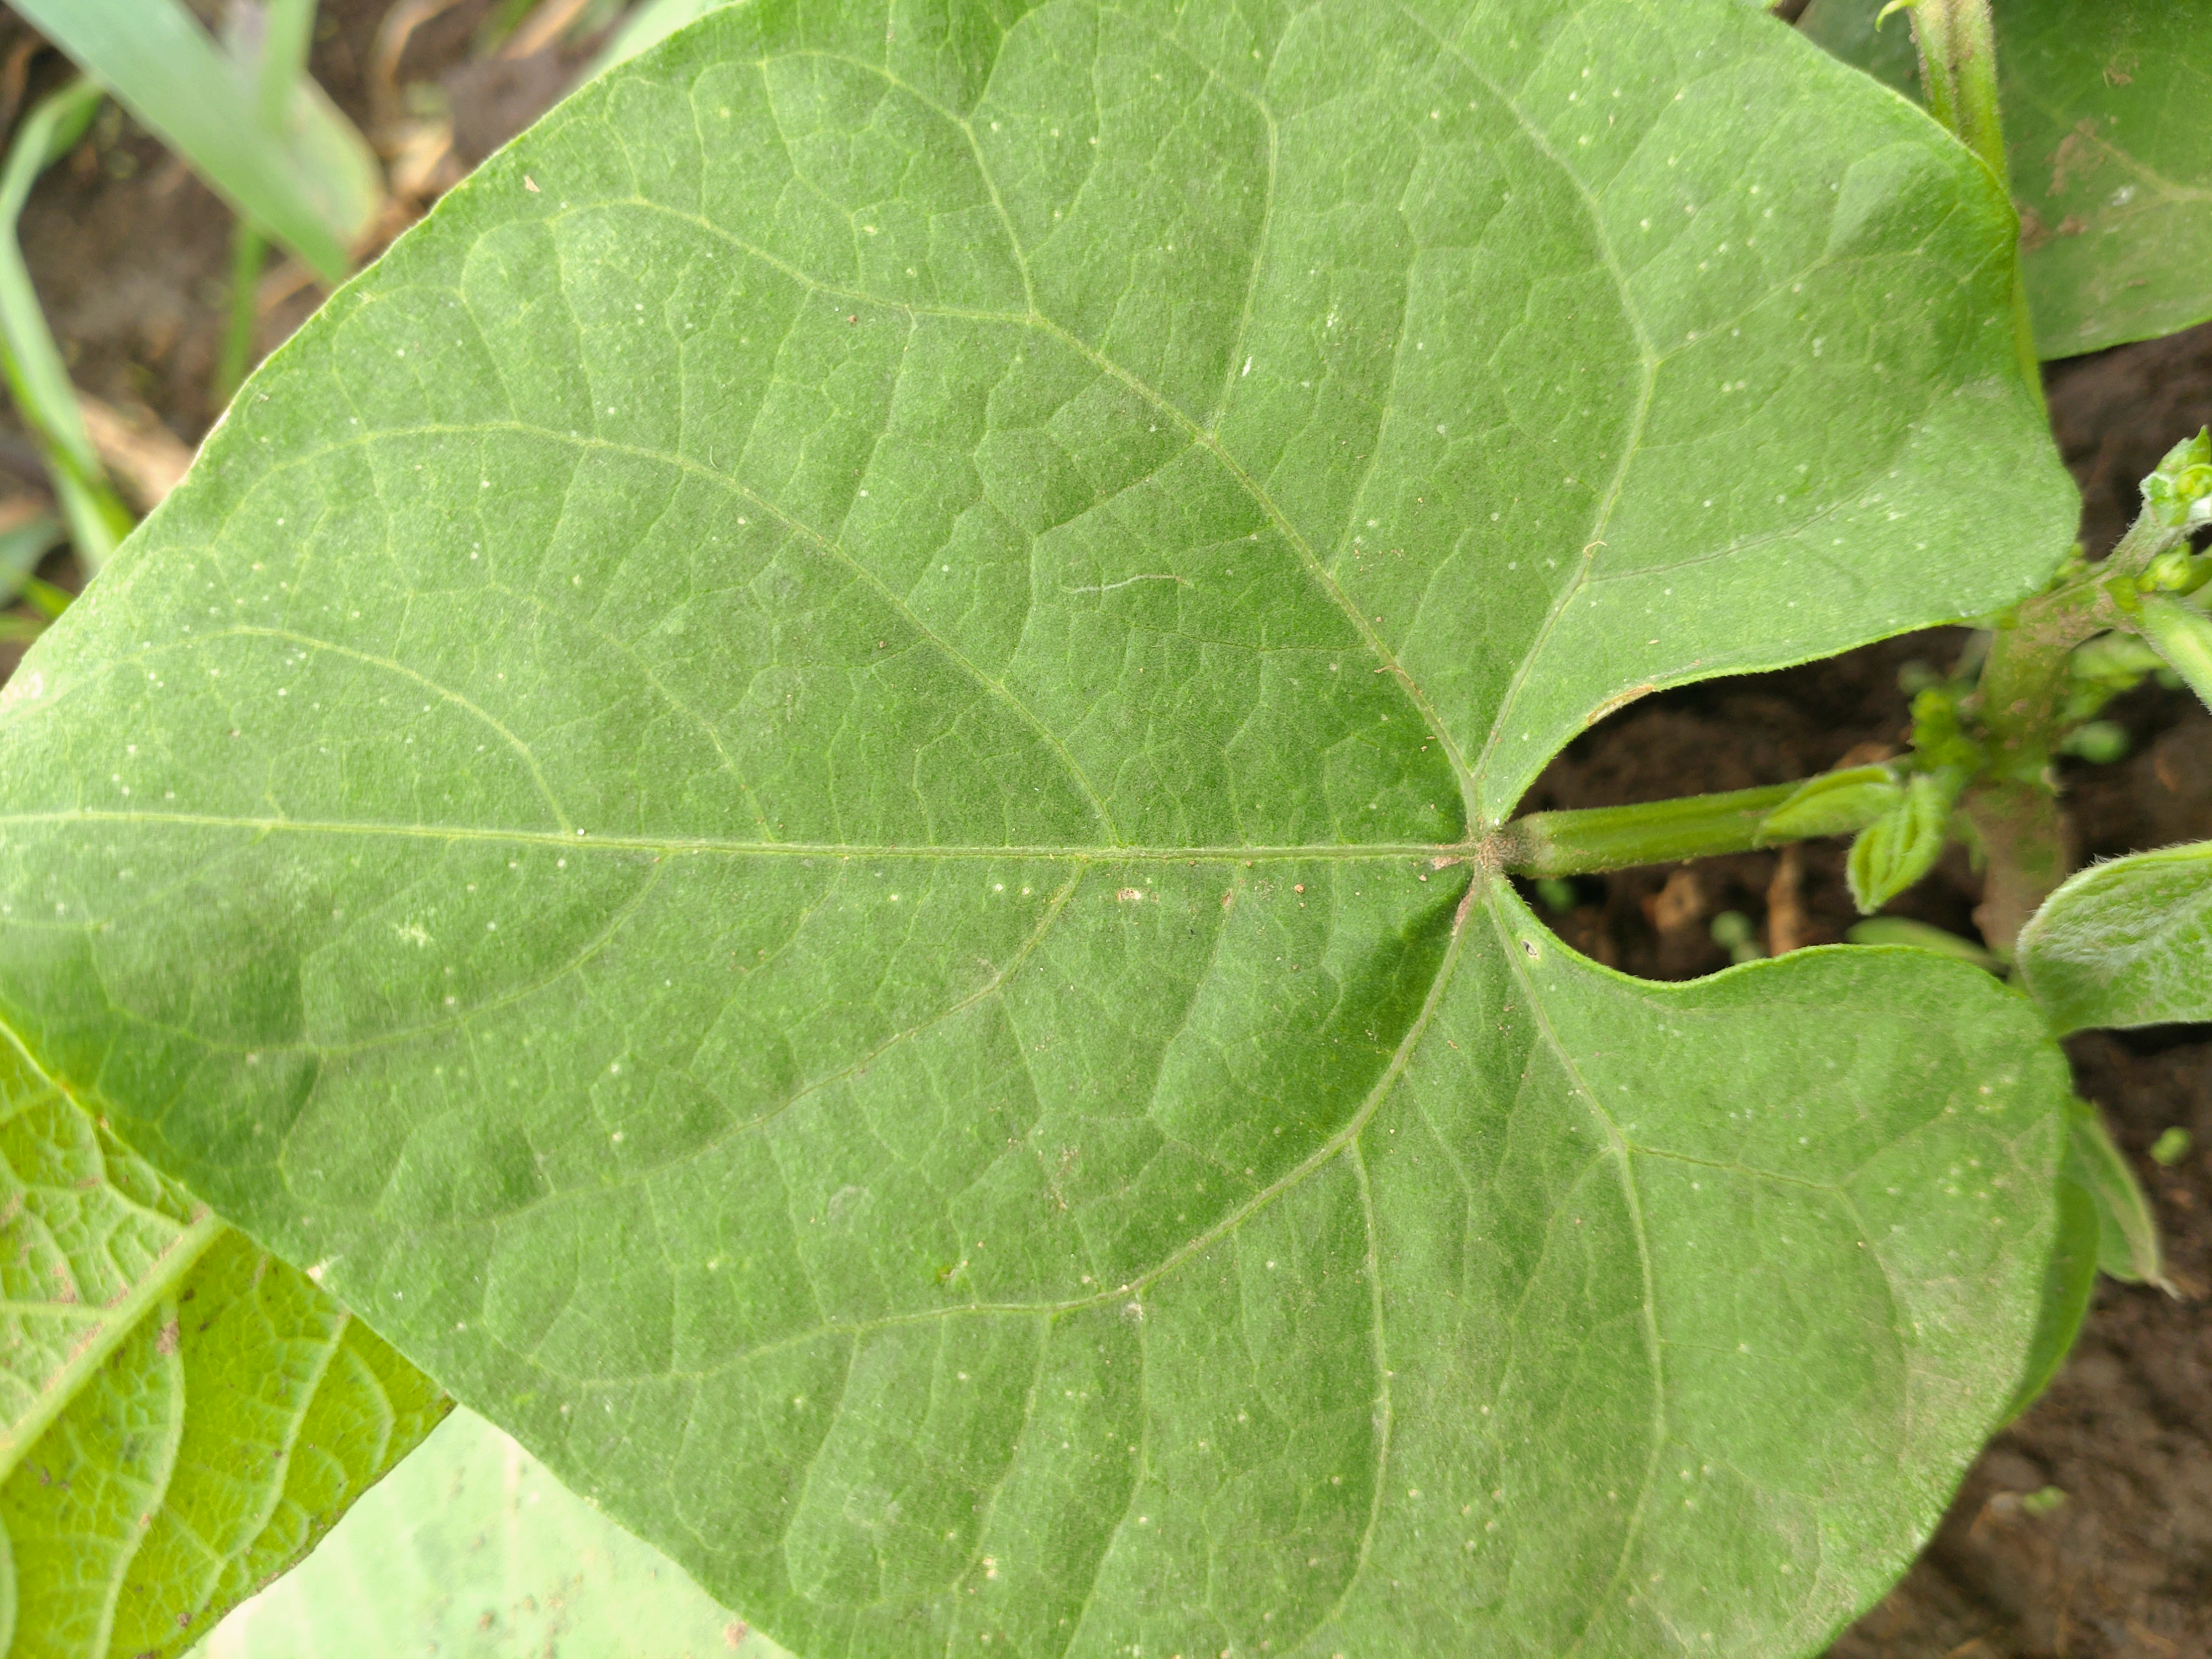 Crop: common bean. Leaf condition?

healthy
